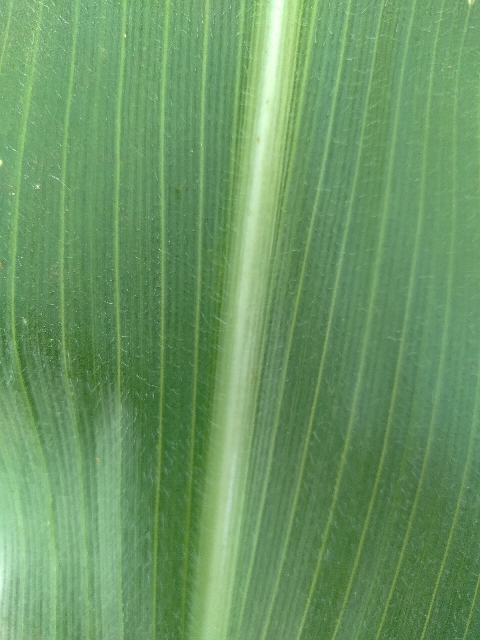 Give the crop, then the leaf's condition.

maize, healthy
